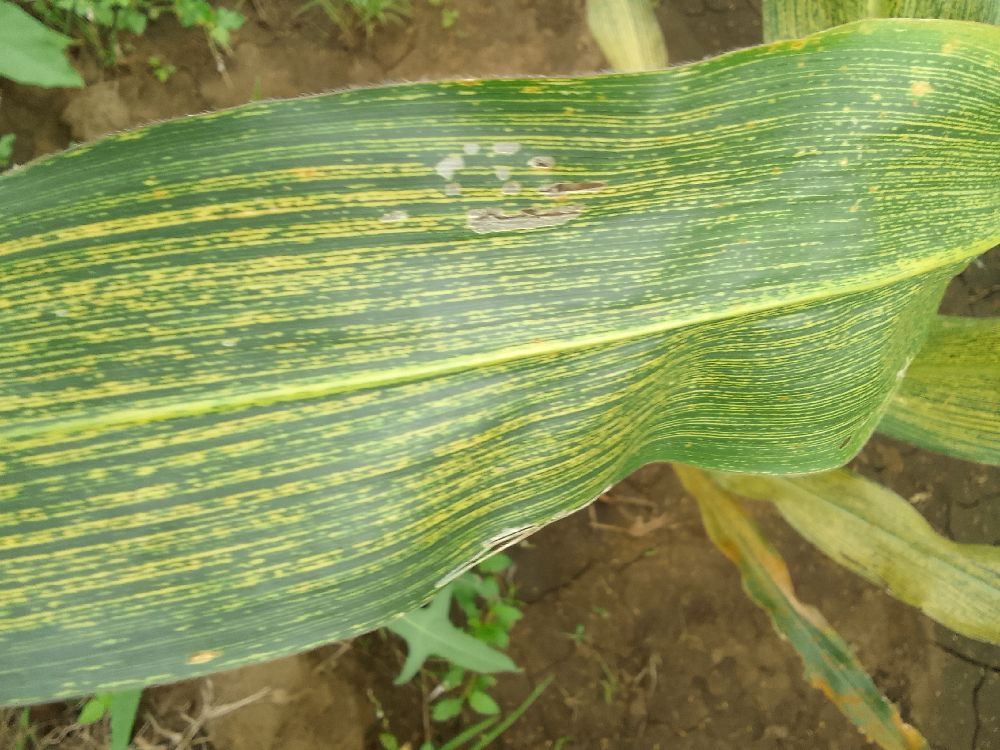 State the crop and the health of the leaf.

maize, maize streak virus
